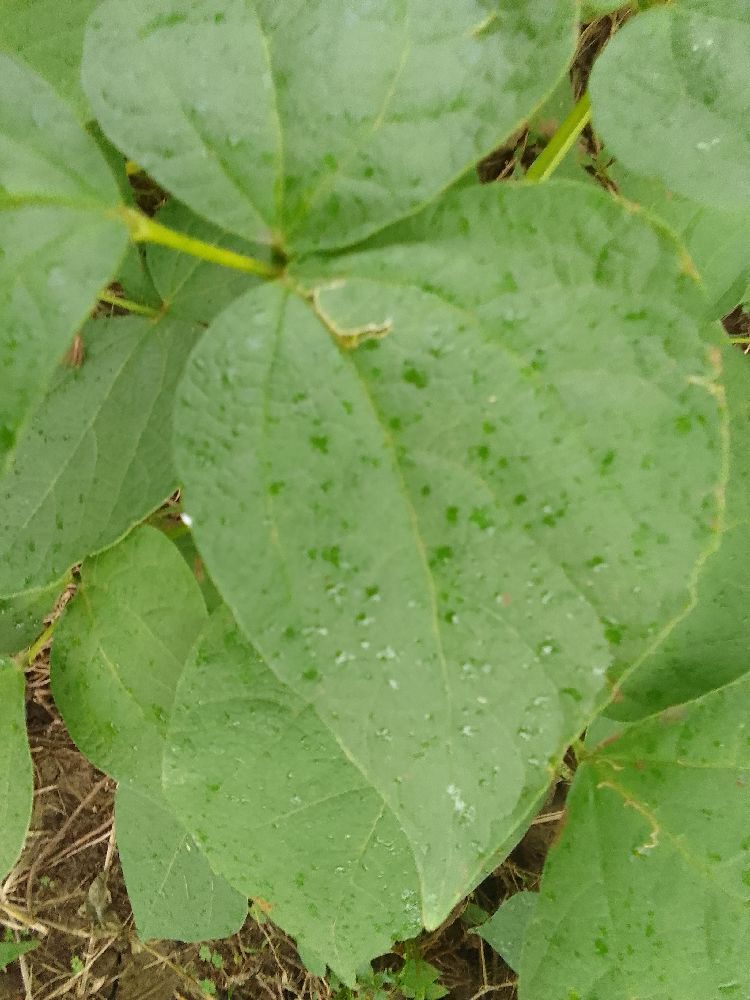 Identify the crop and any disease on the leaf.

common bean, healthy
